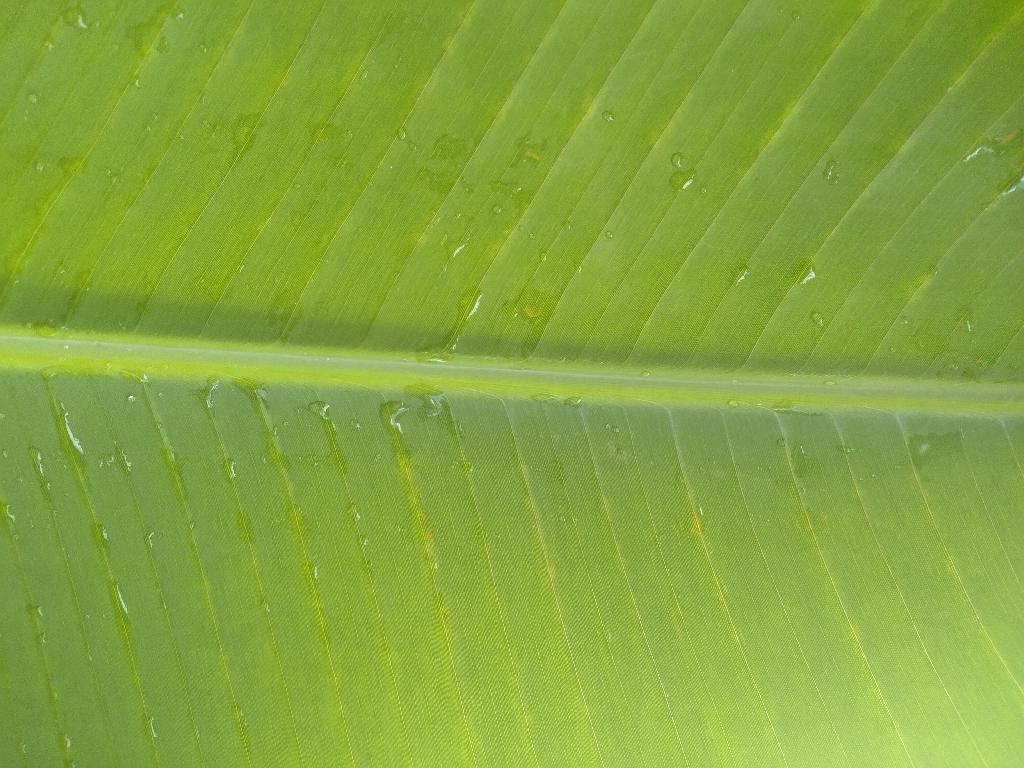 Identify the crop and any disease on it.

banana, healthy
